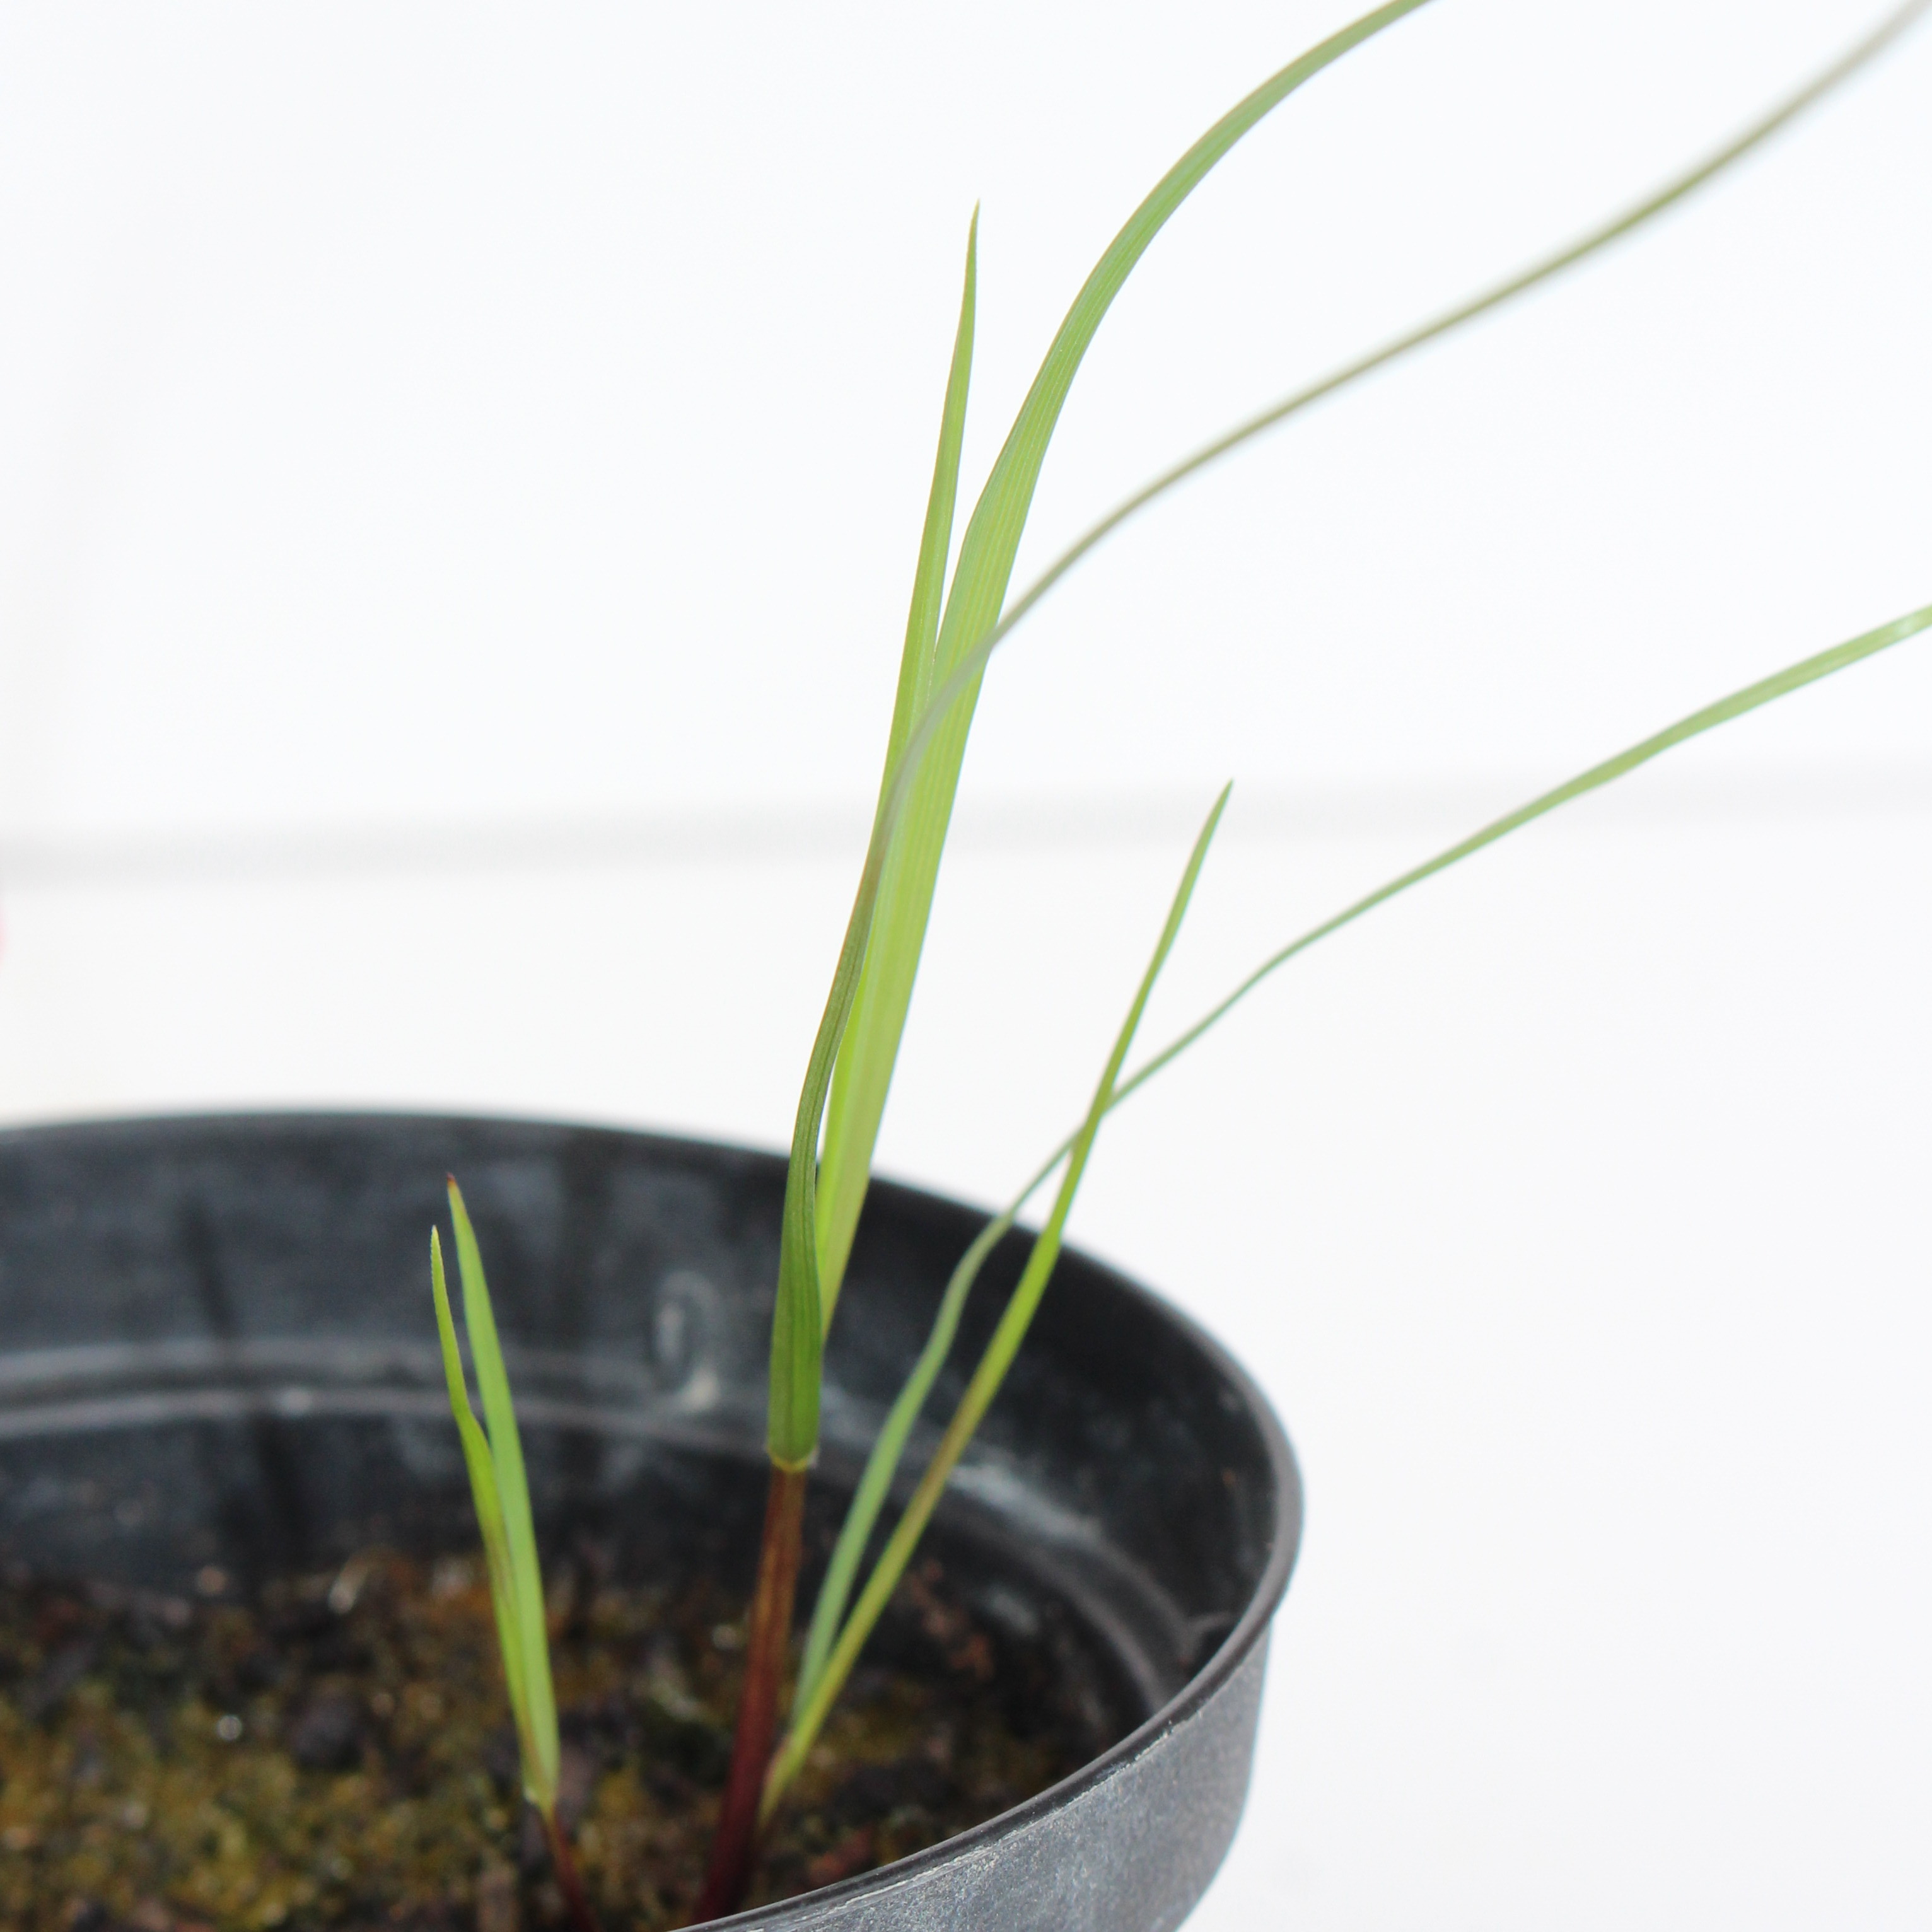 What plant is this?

Lolium multiflorum
